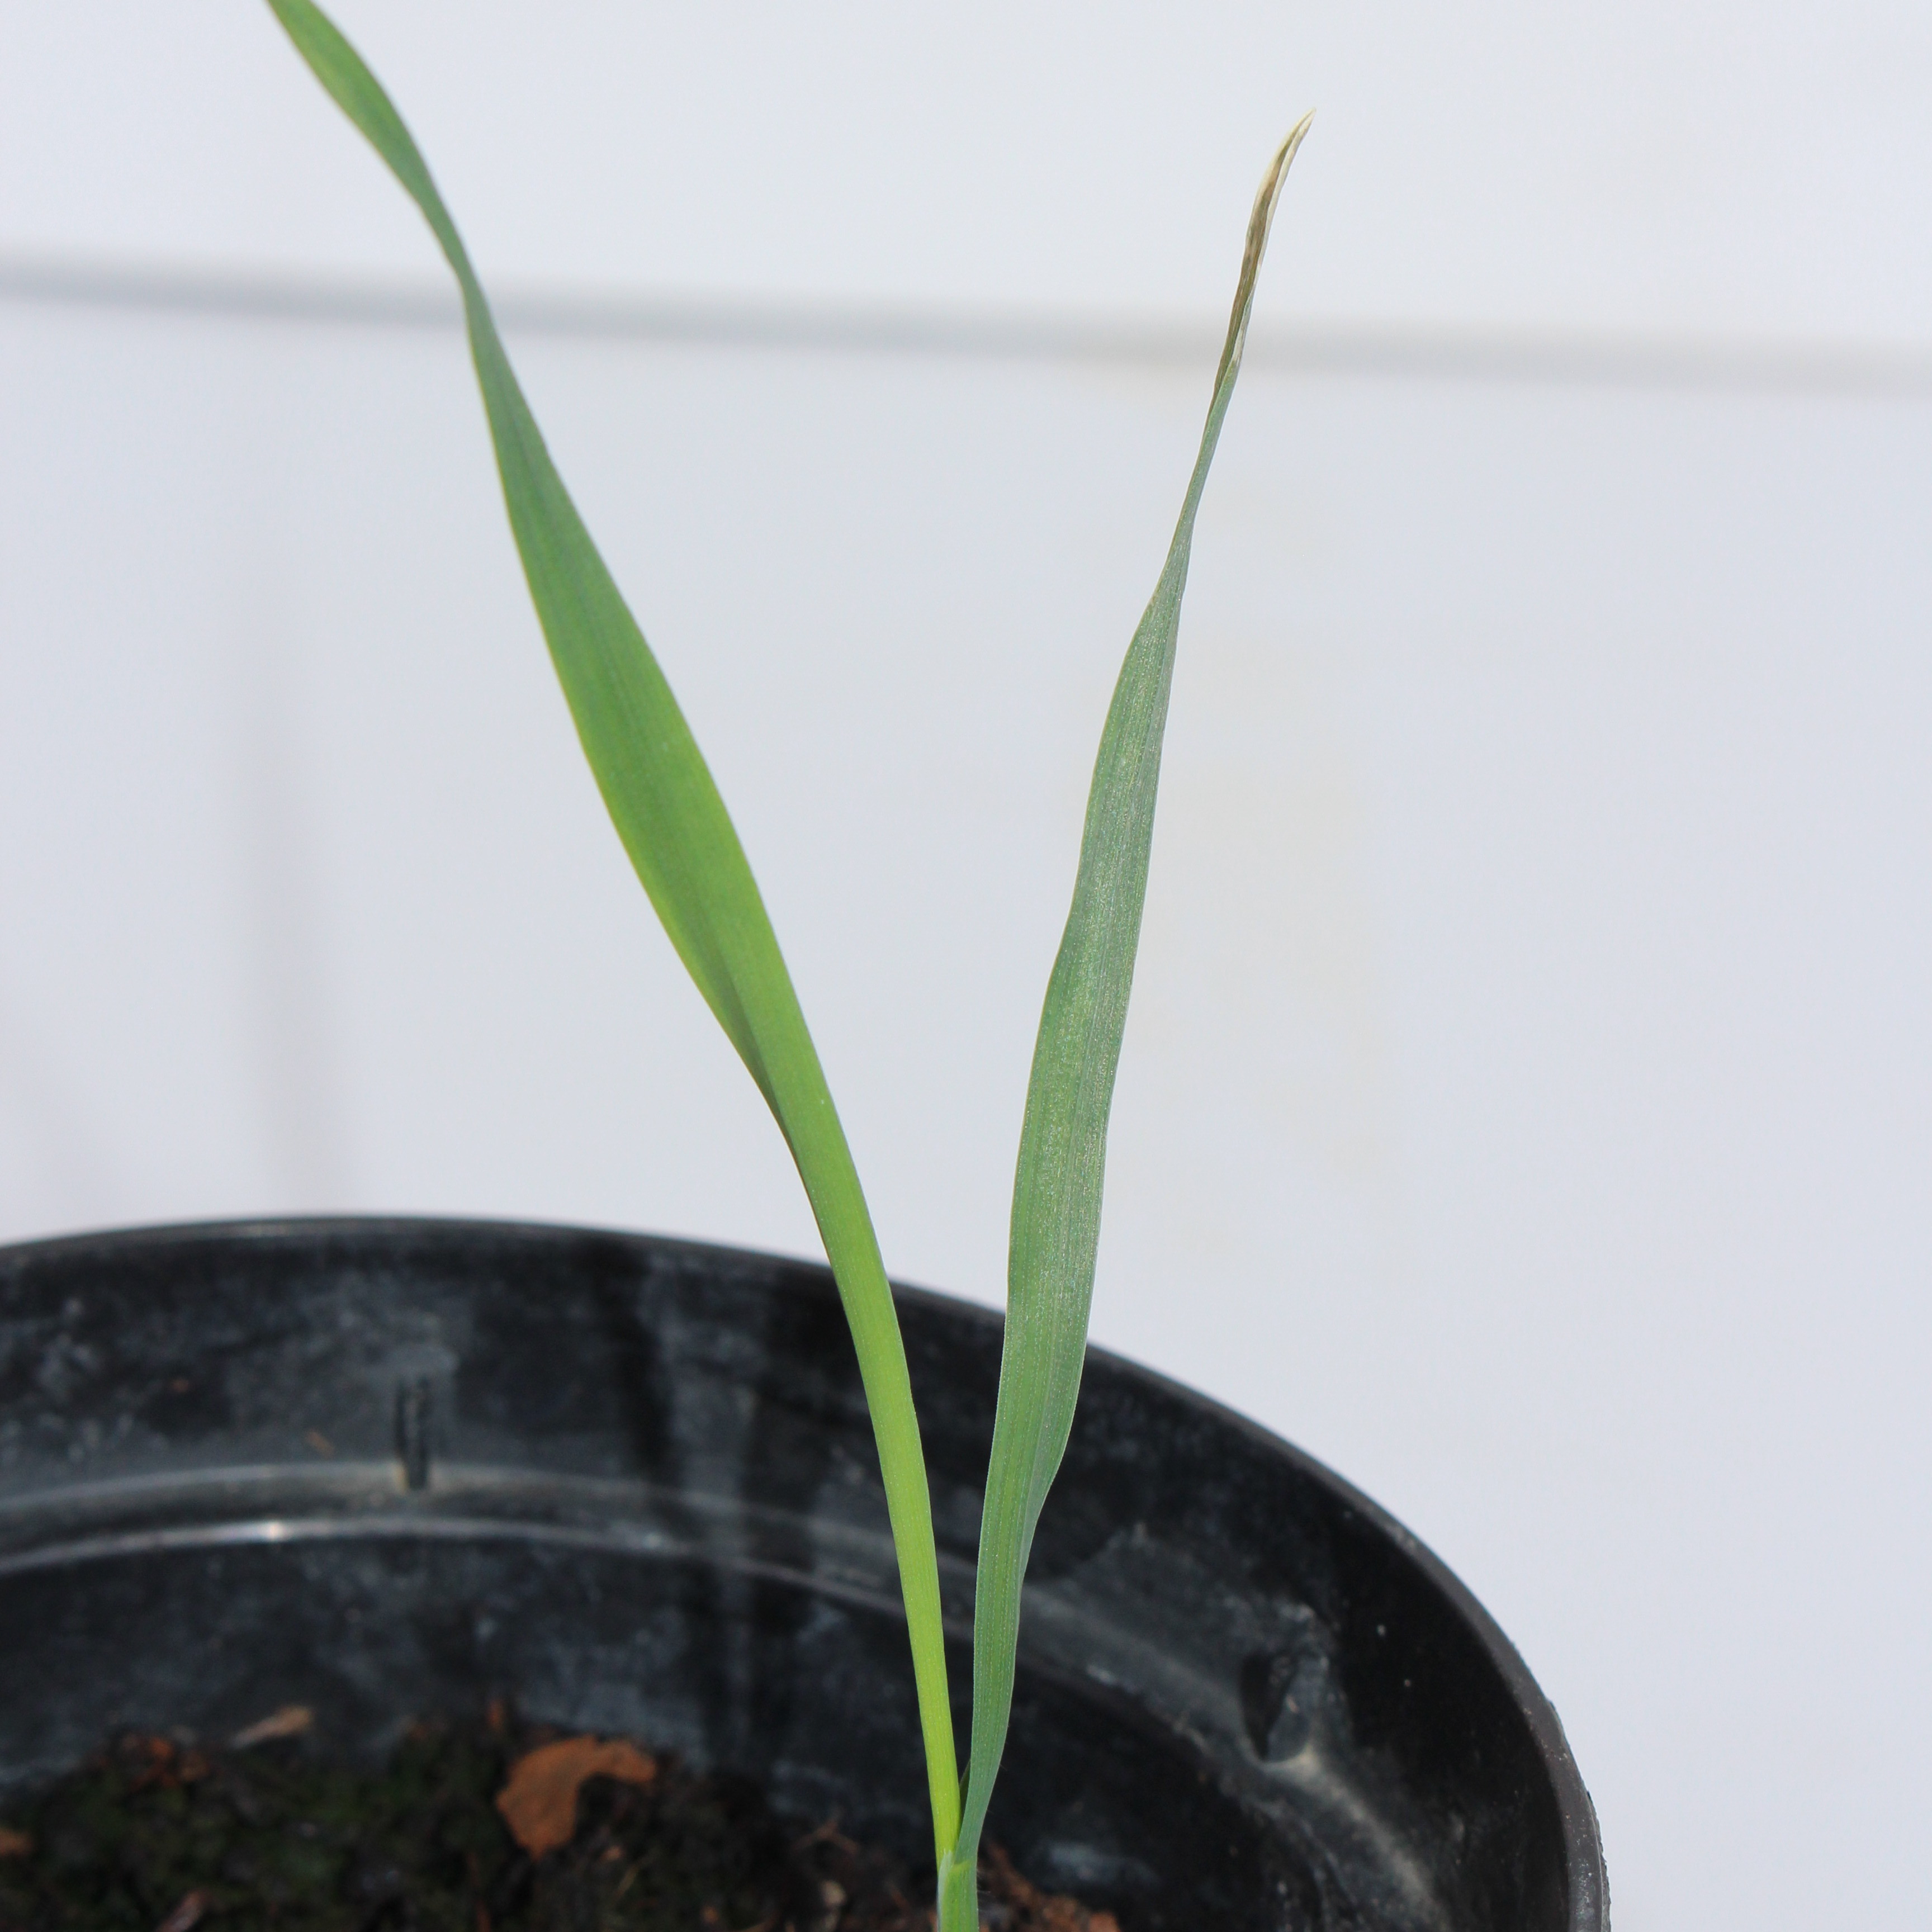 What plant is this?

Avena sterilis
